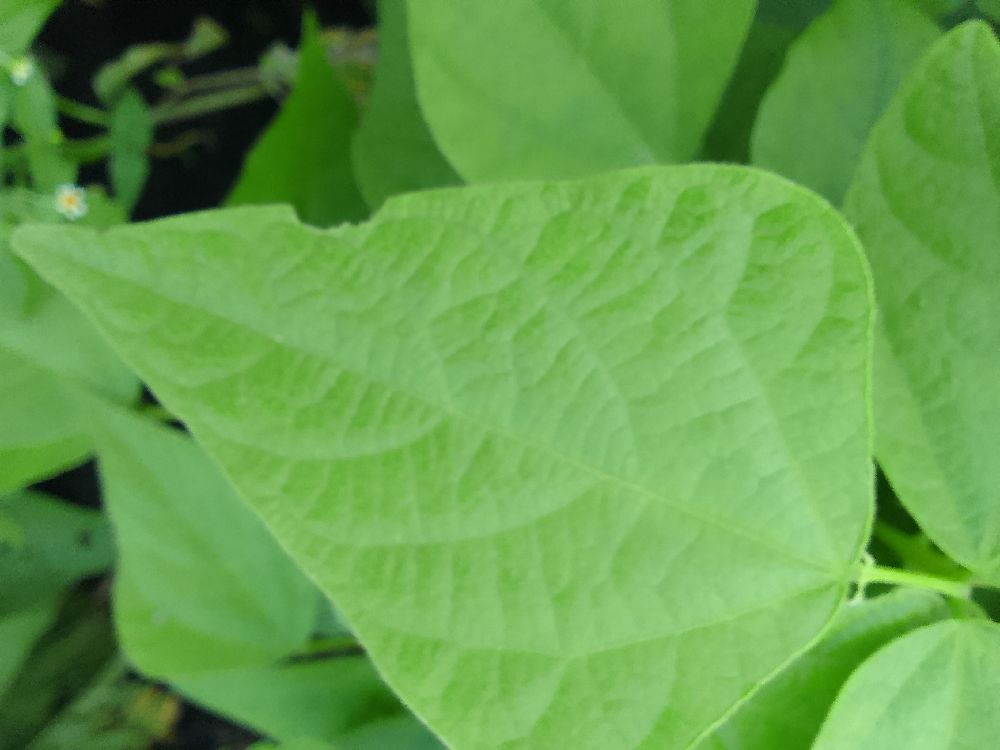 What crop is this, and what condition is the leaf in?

common bean, healthy
